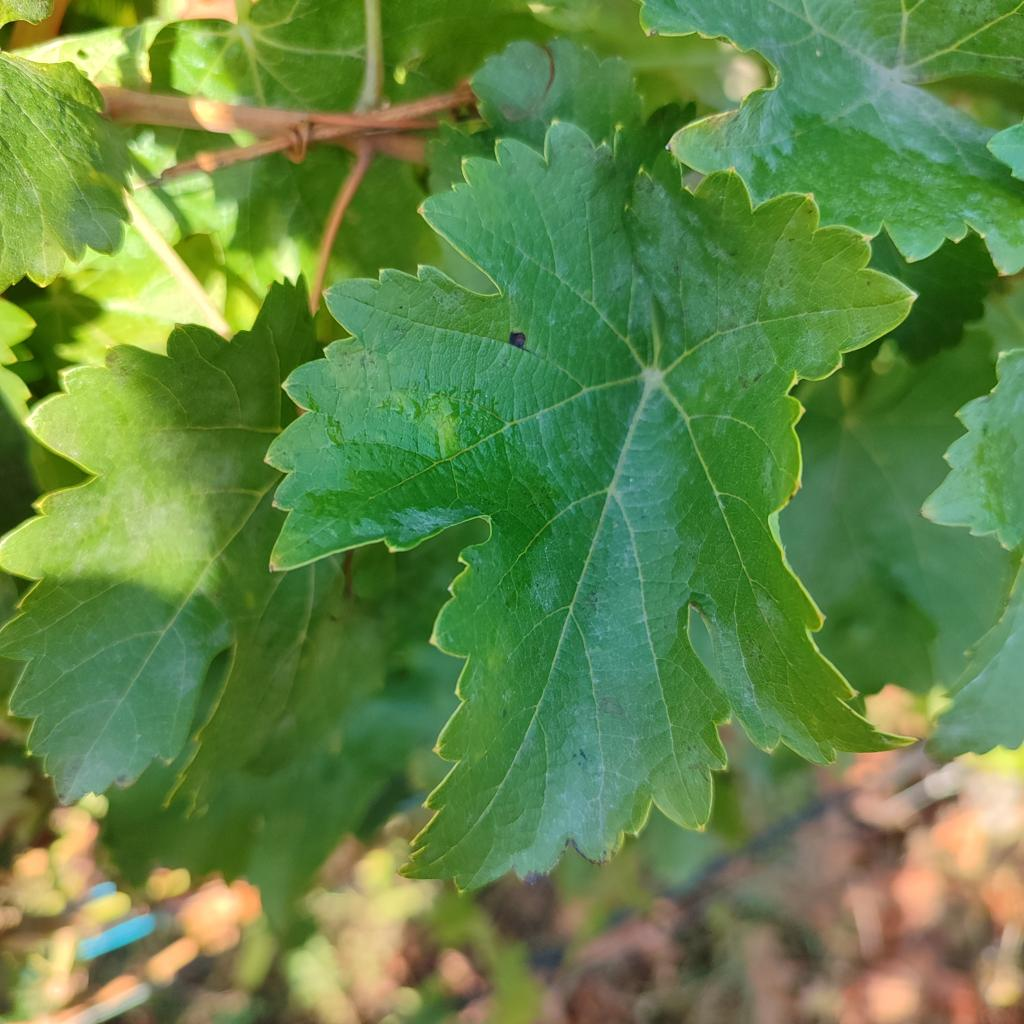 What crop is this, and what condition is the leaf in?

grapevine, powdery mildew
